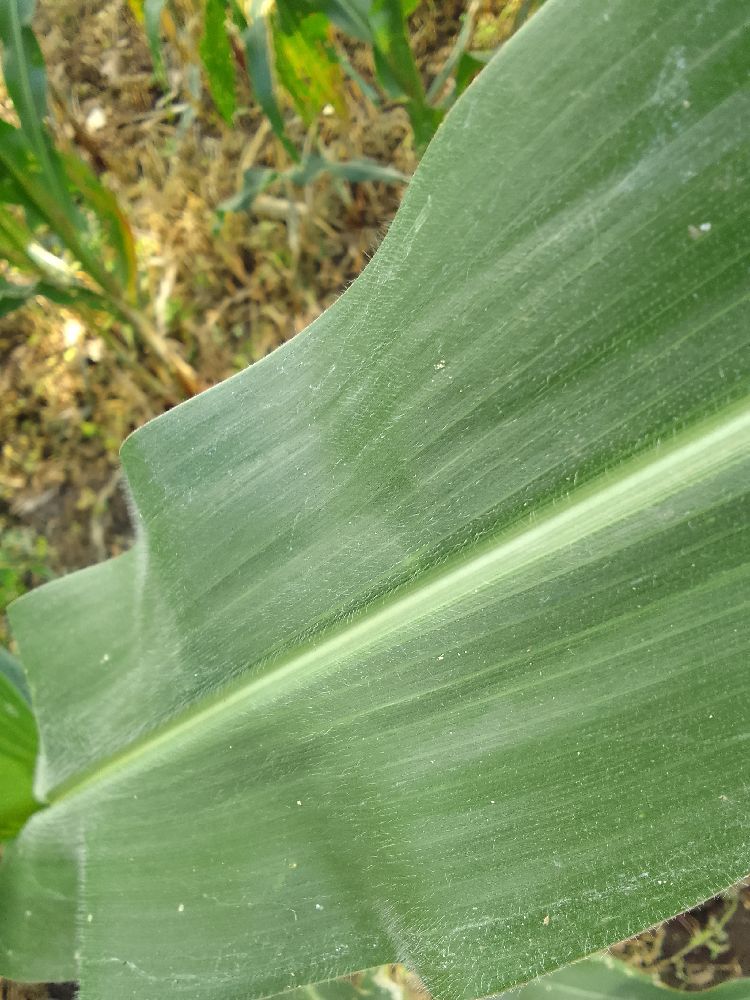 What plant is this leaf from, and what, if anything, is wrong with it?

maize, healthy
